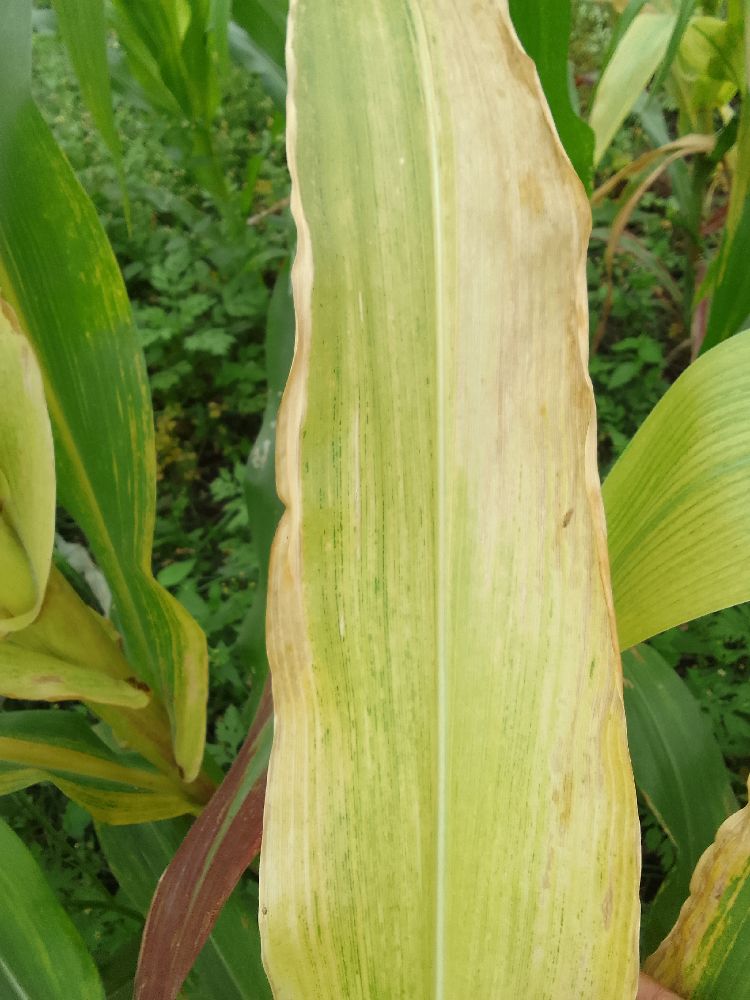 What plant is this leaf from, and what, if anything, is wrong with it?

maize, maize lethal necrosis
